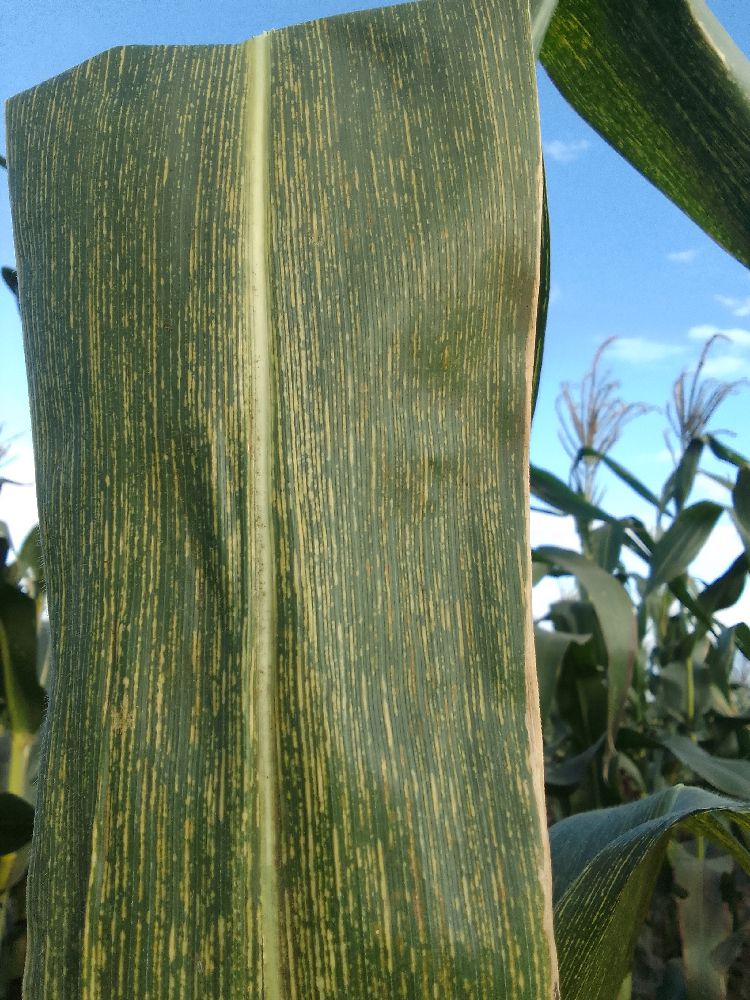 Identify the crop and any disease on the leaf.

maize, maize streak virus
